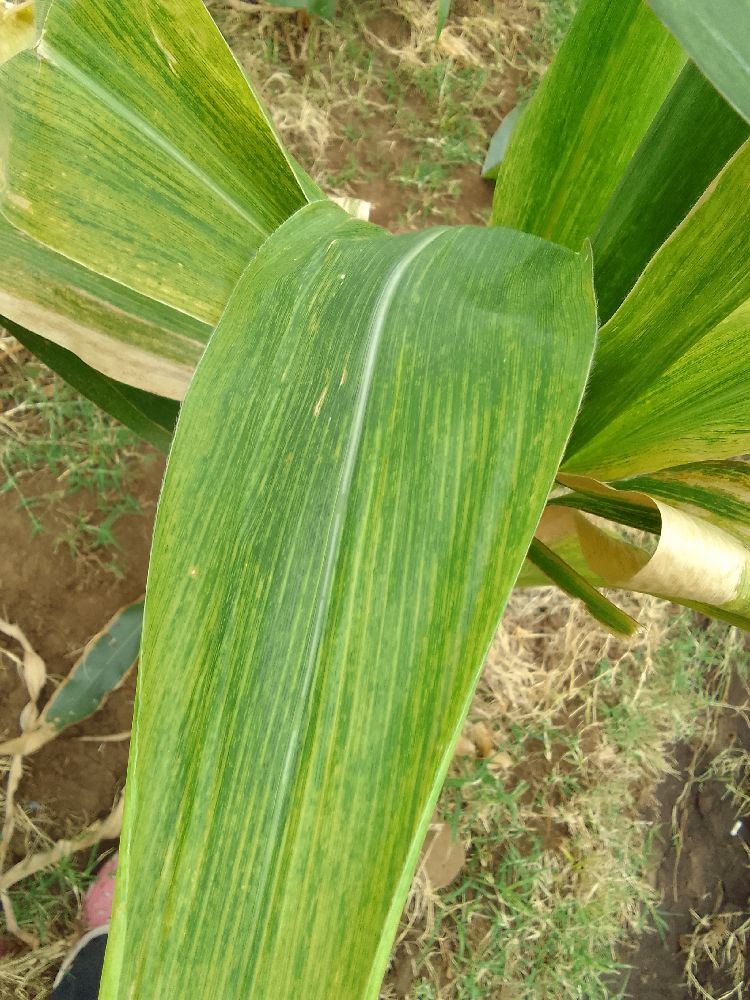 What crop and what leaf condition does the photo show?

maize, maize lethal necrosis
